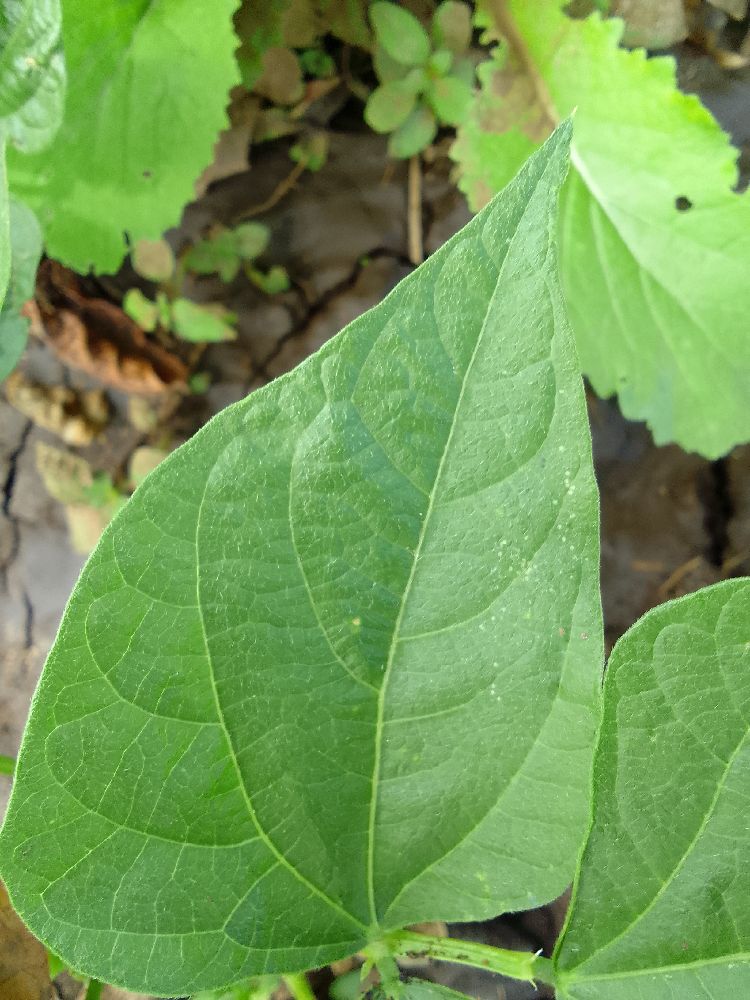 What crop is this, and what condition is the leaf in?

common bean, healthy
